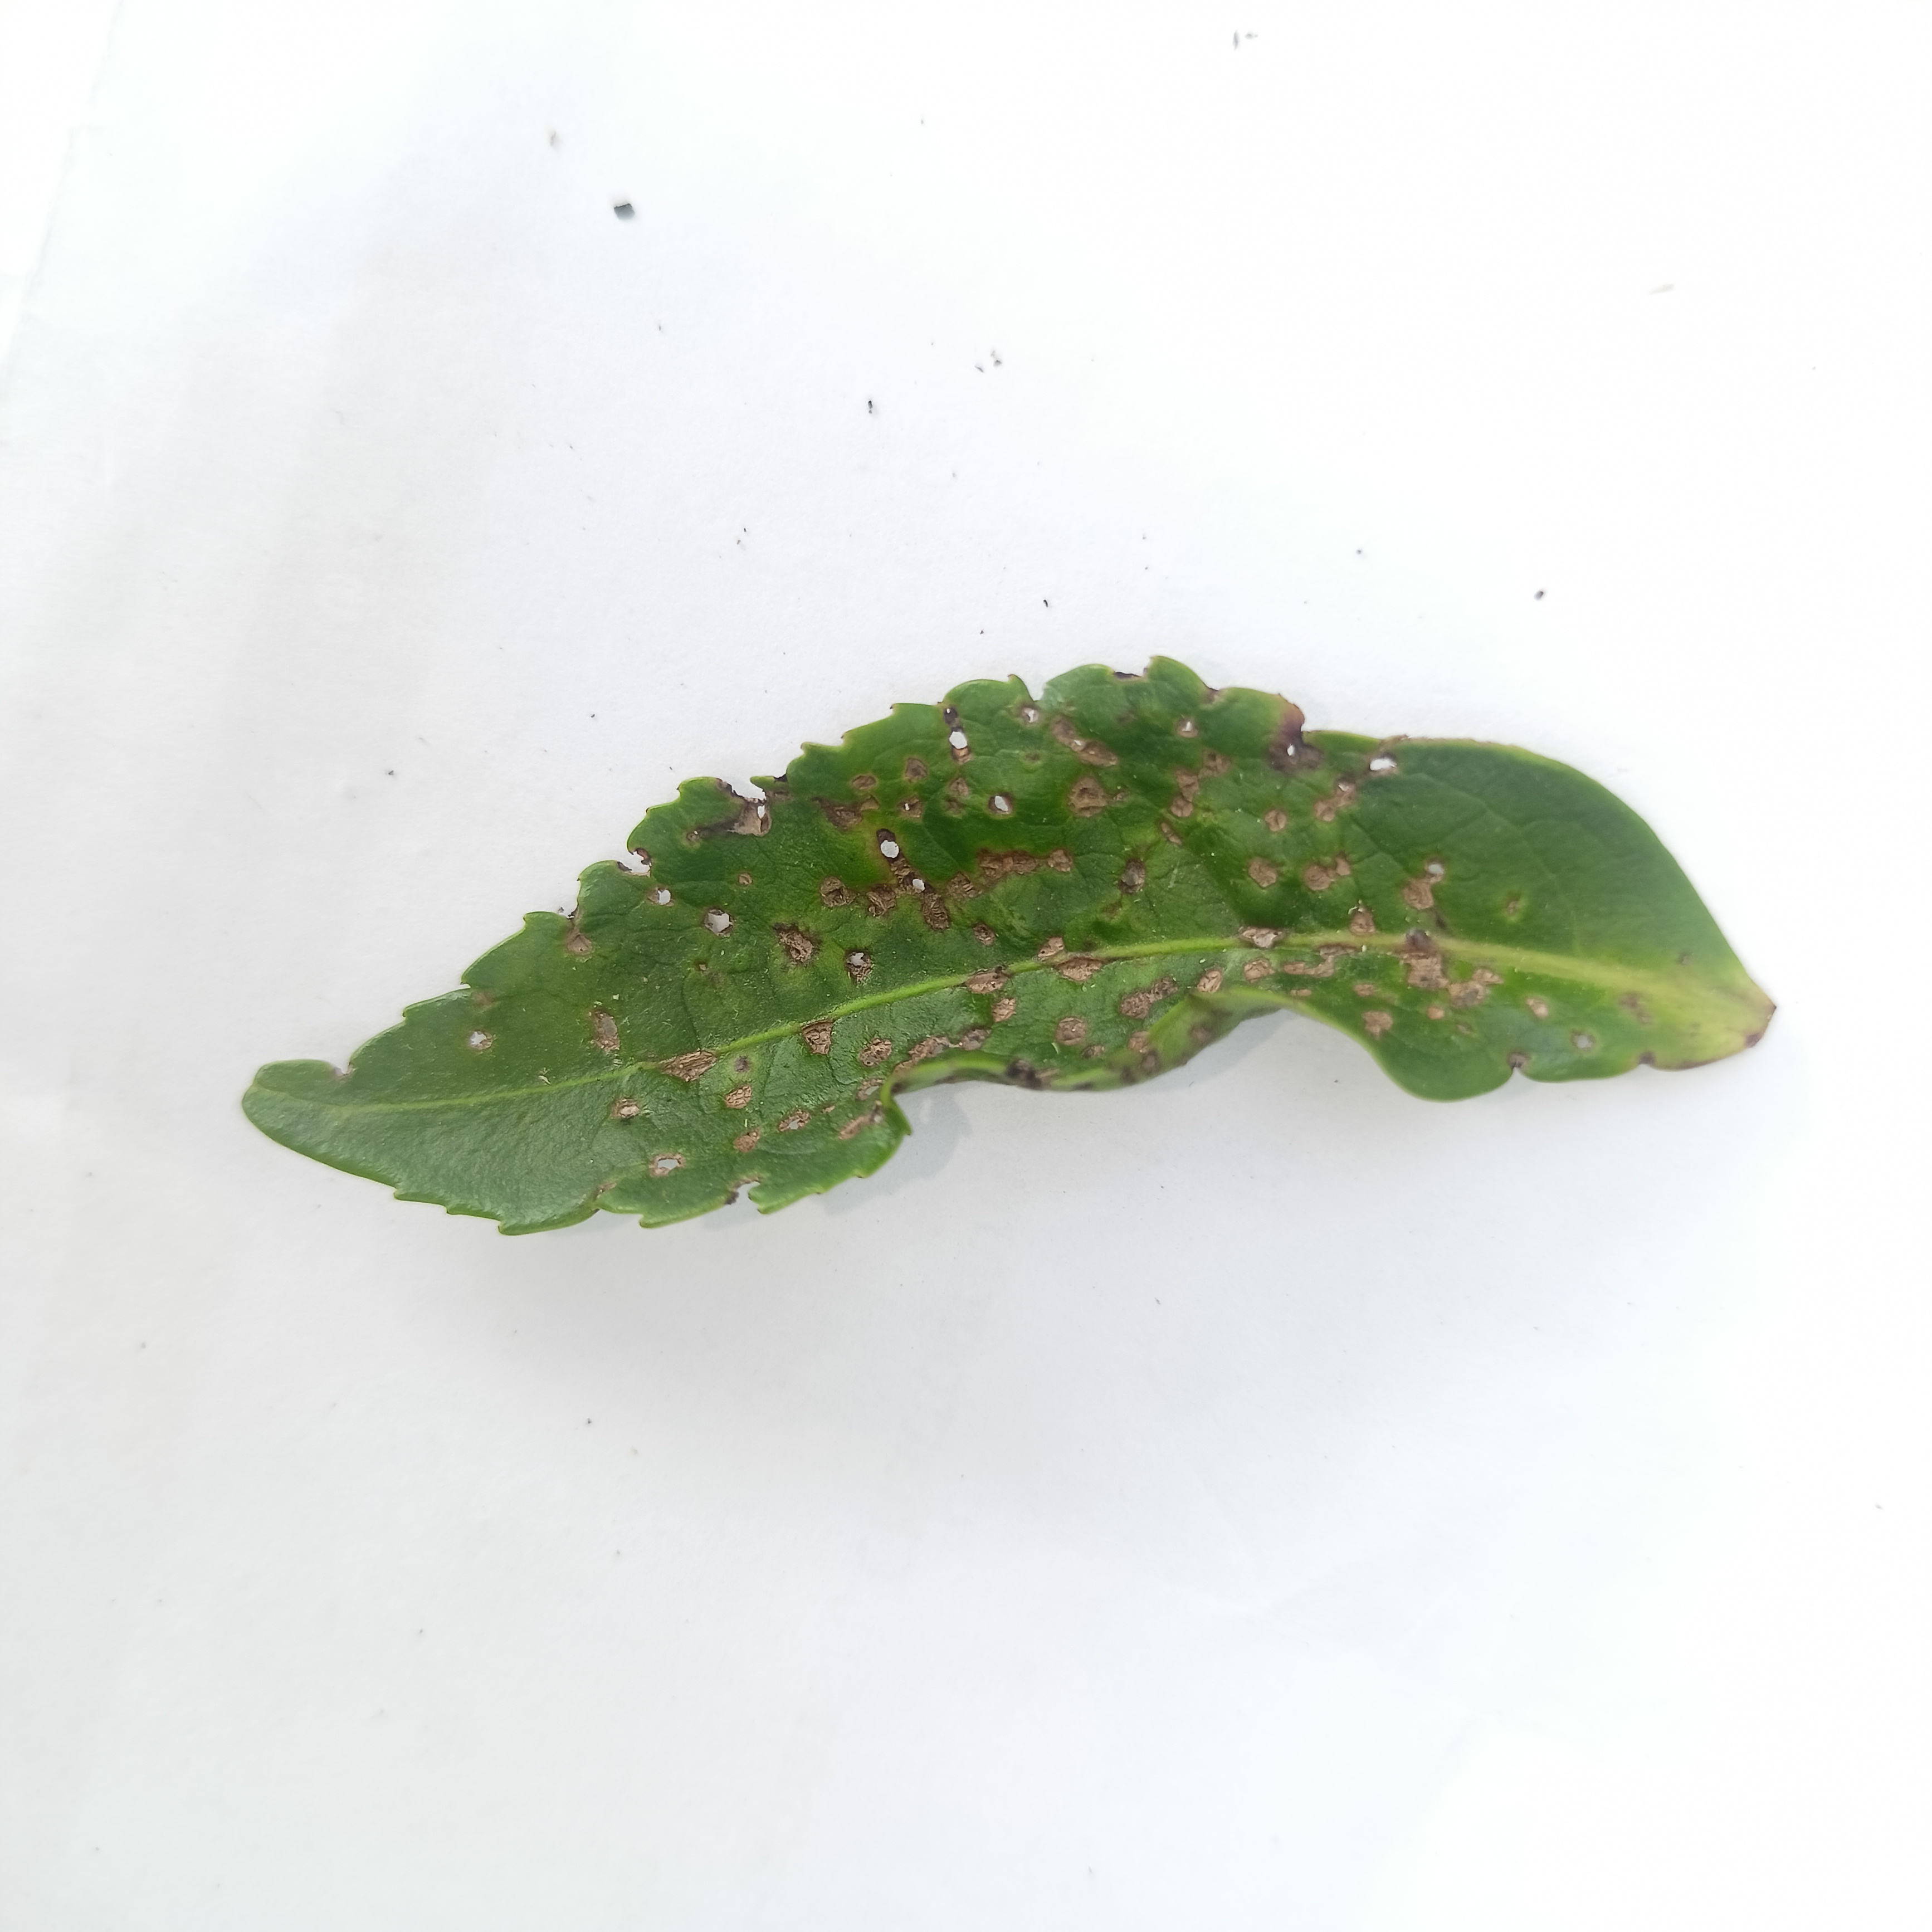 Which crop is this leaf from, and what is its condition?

tea, helopeltis
